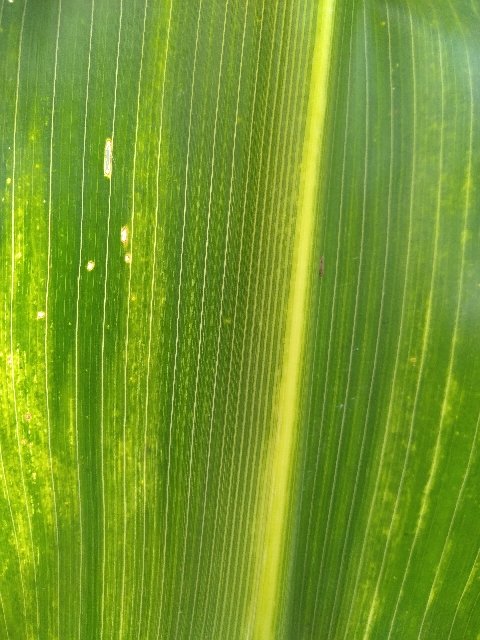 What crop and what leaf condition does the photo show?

maize, maize lethal necrosis
